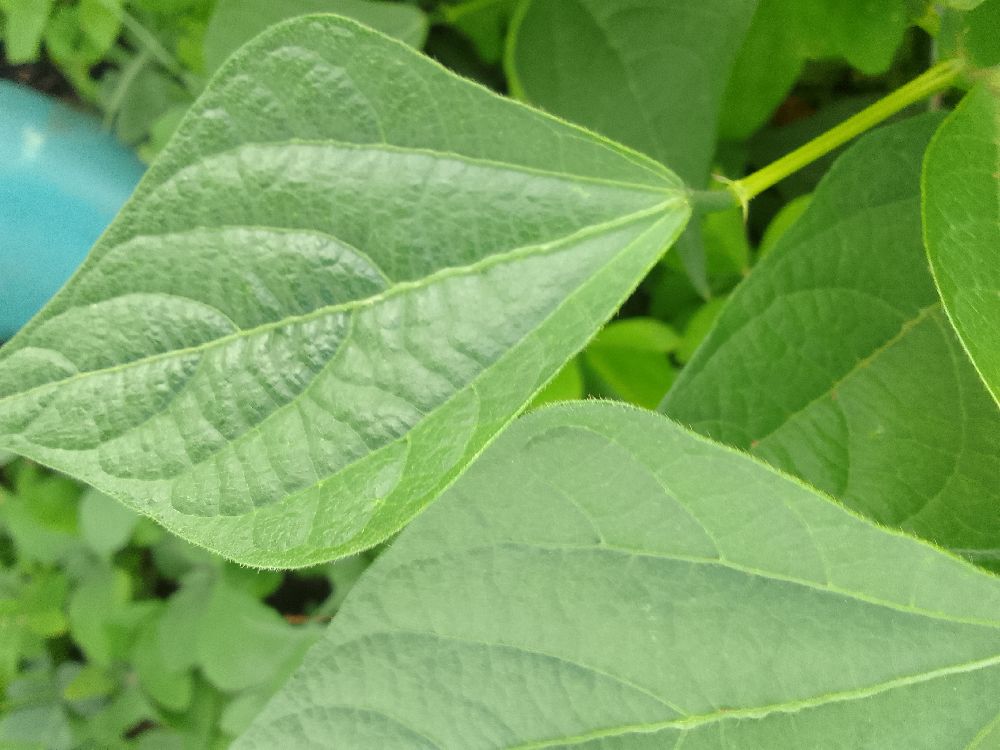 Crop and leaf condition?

common bean, healthy
